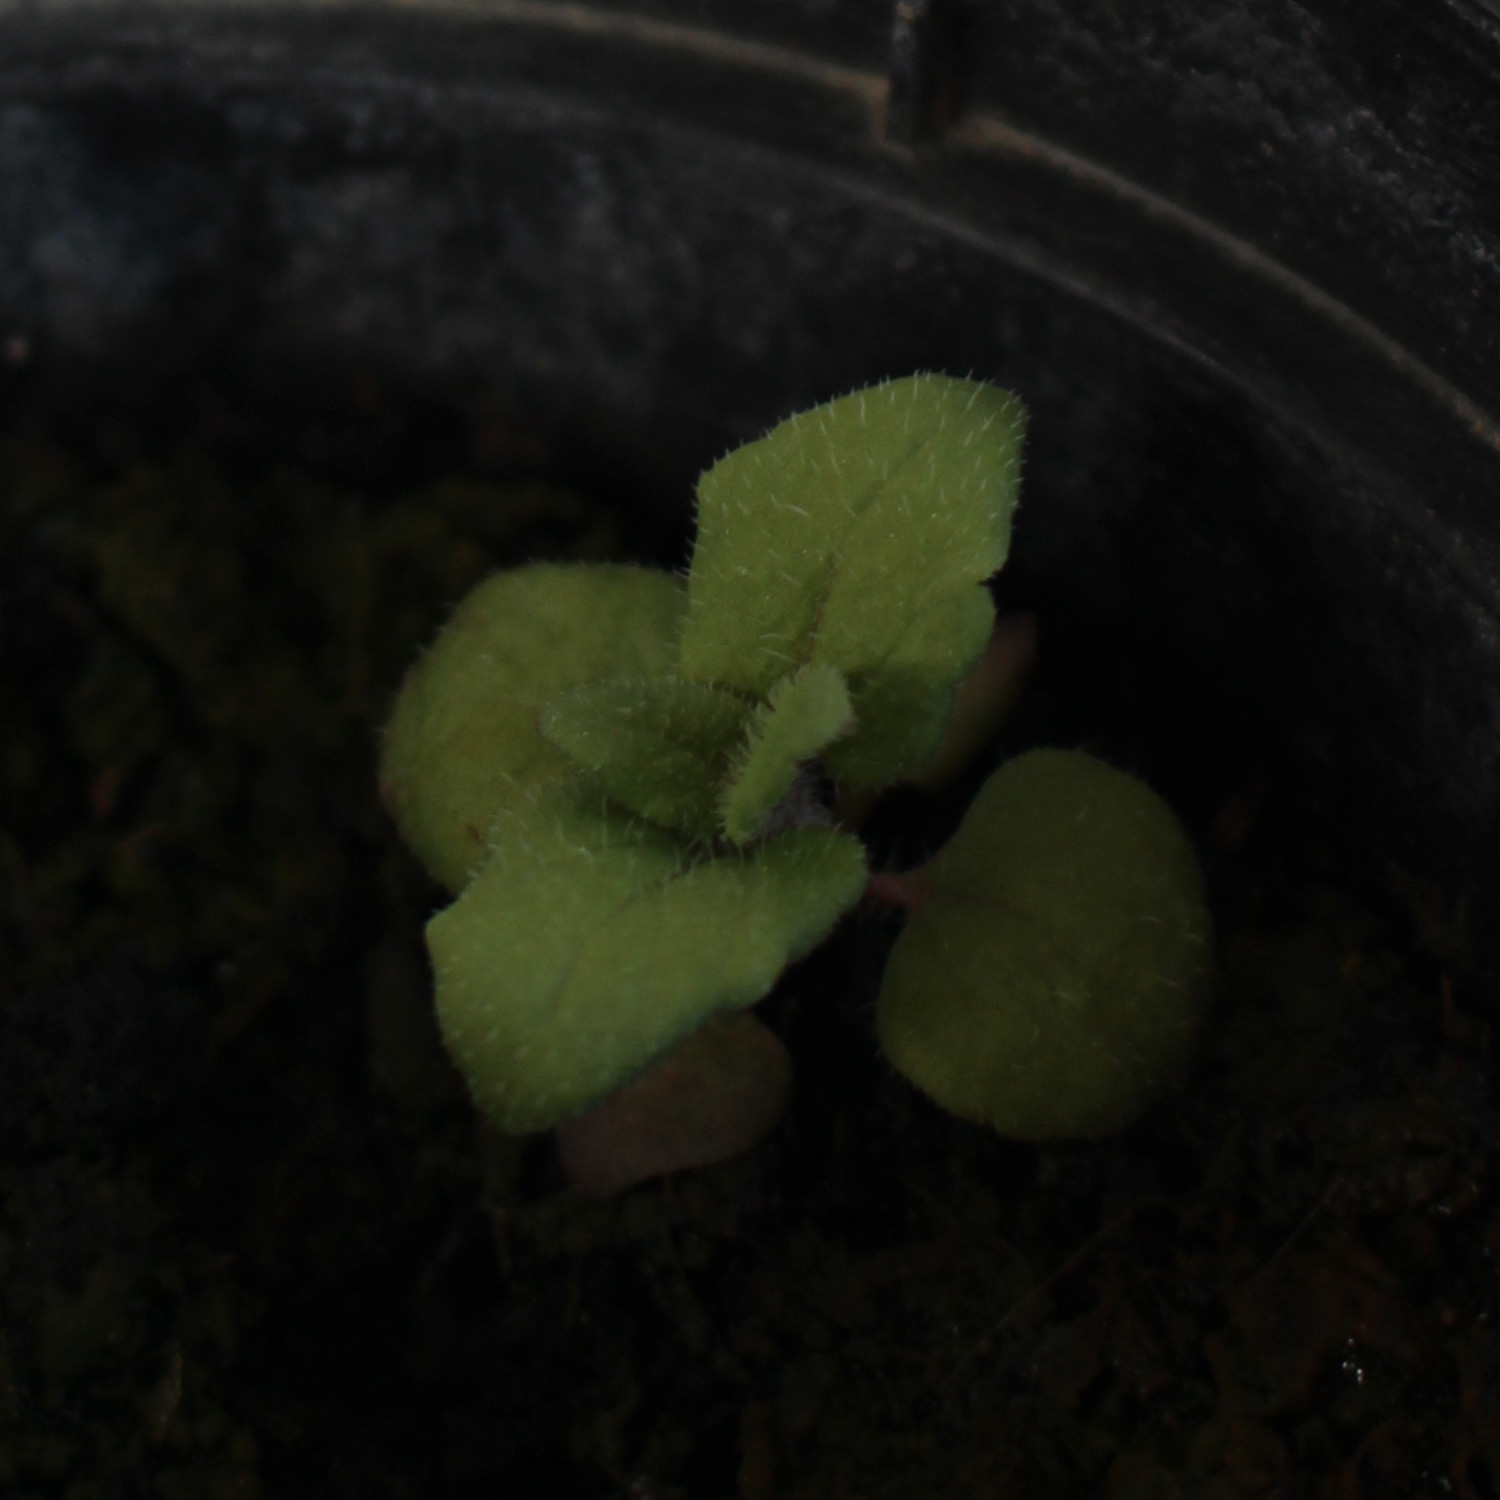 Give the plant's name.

Veronica persica
